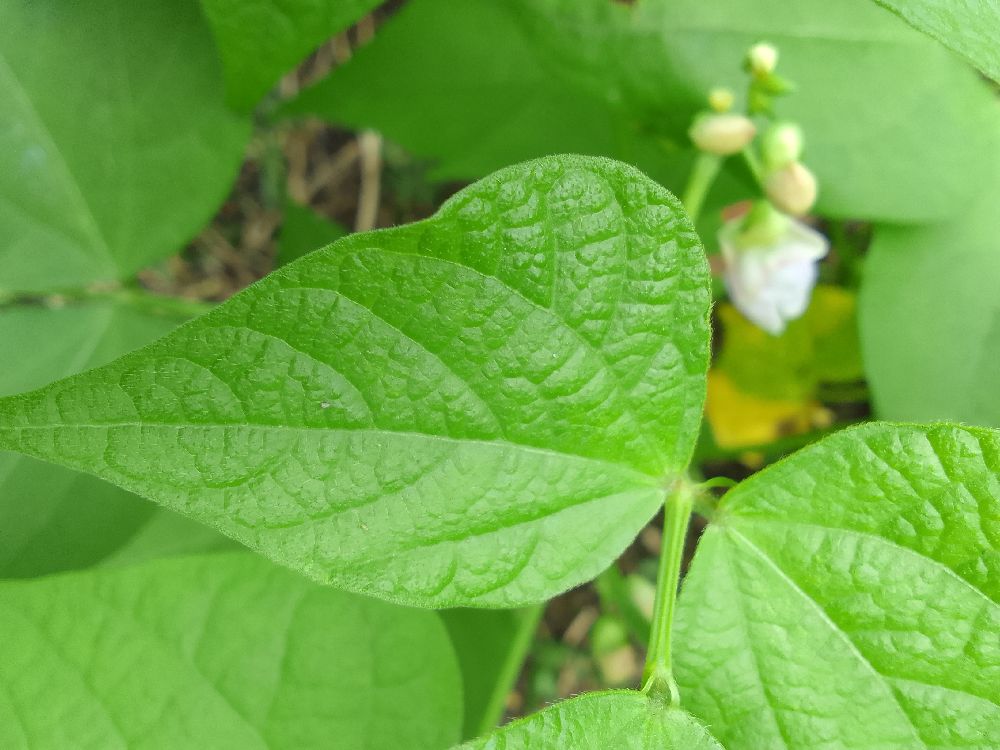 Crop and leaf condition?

common bean, healthy
